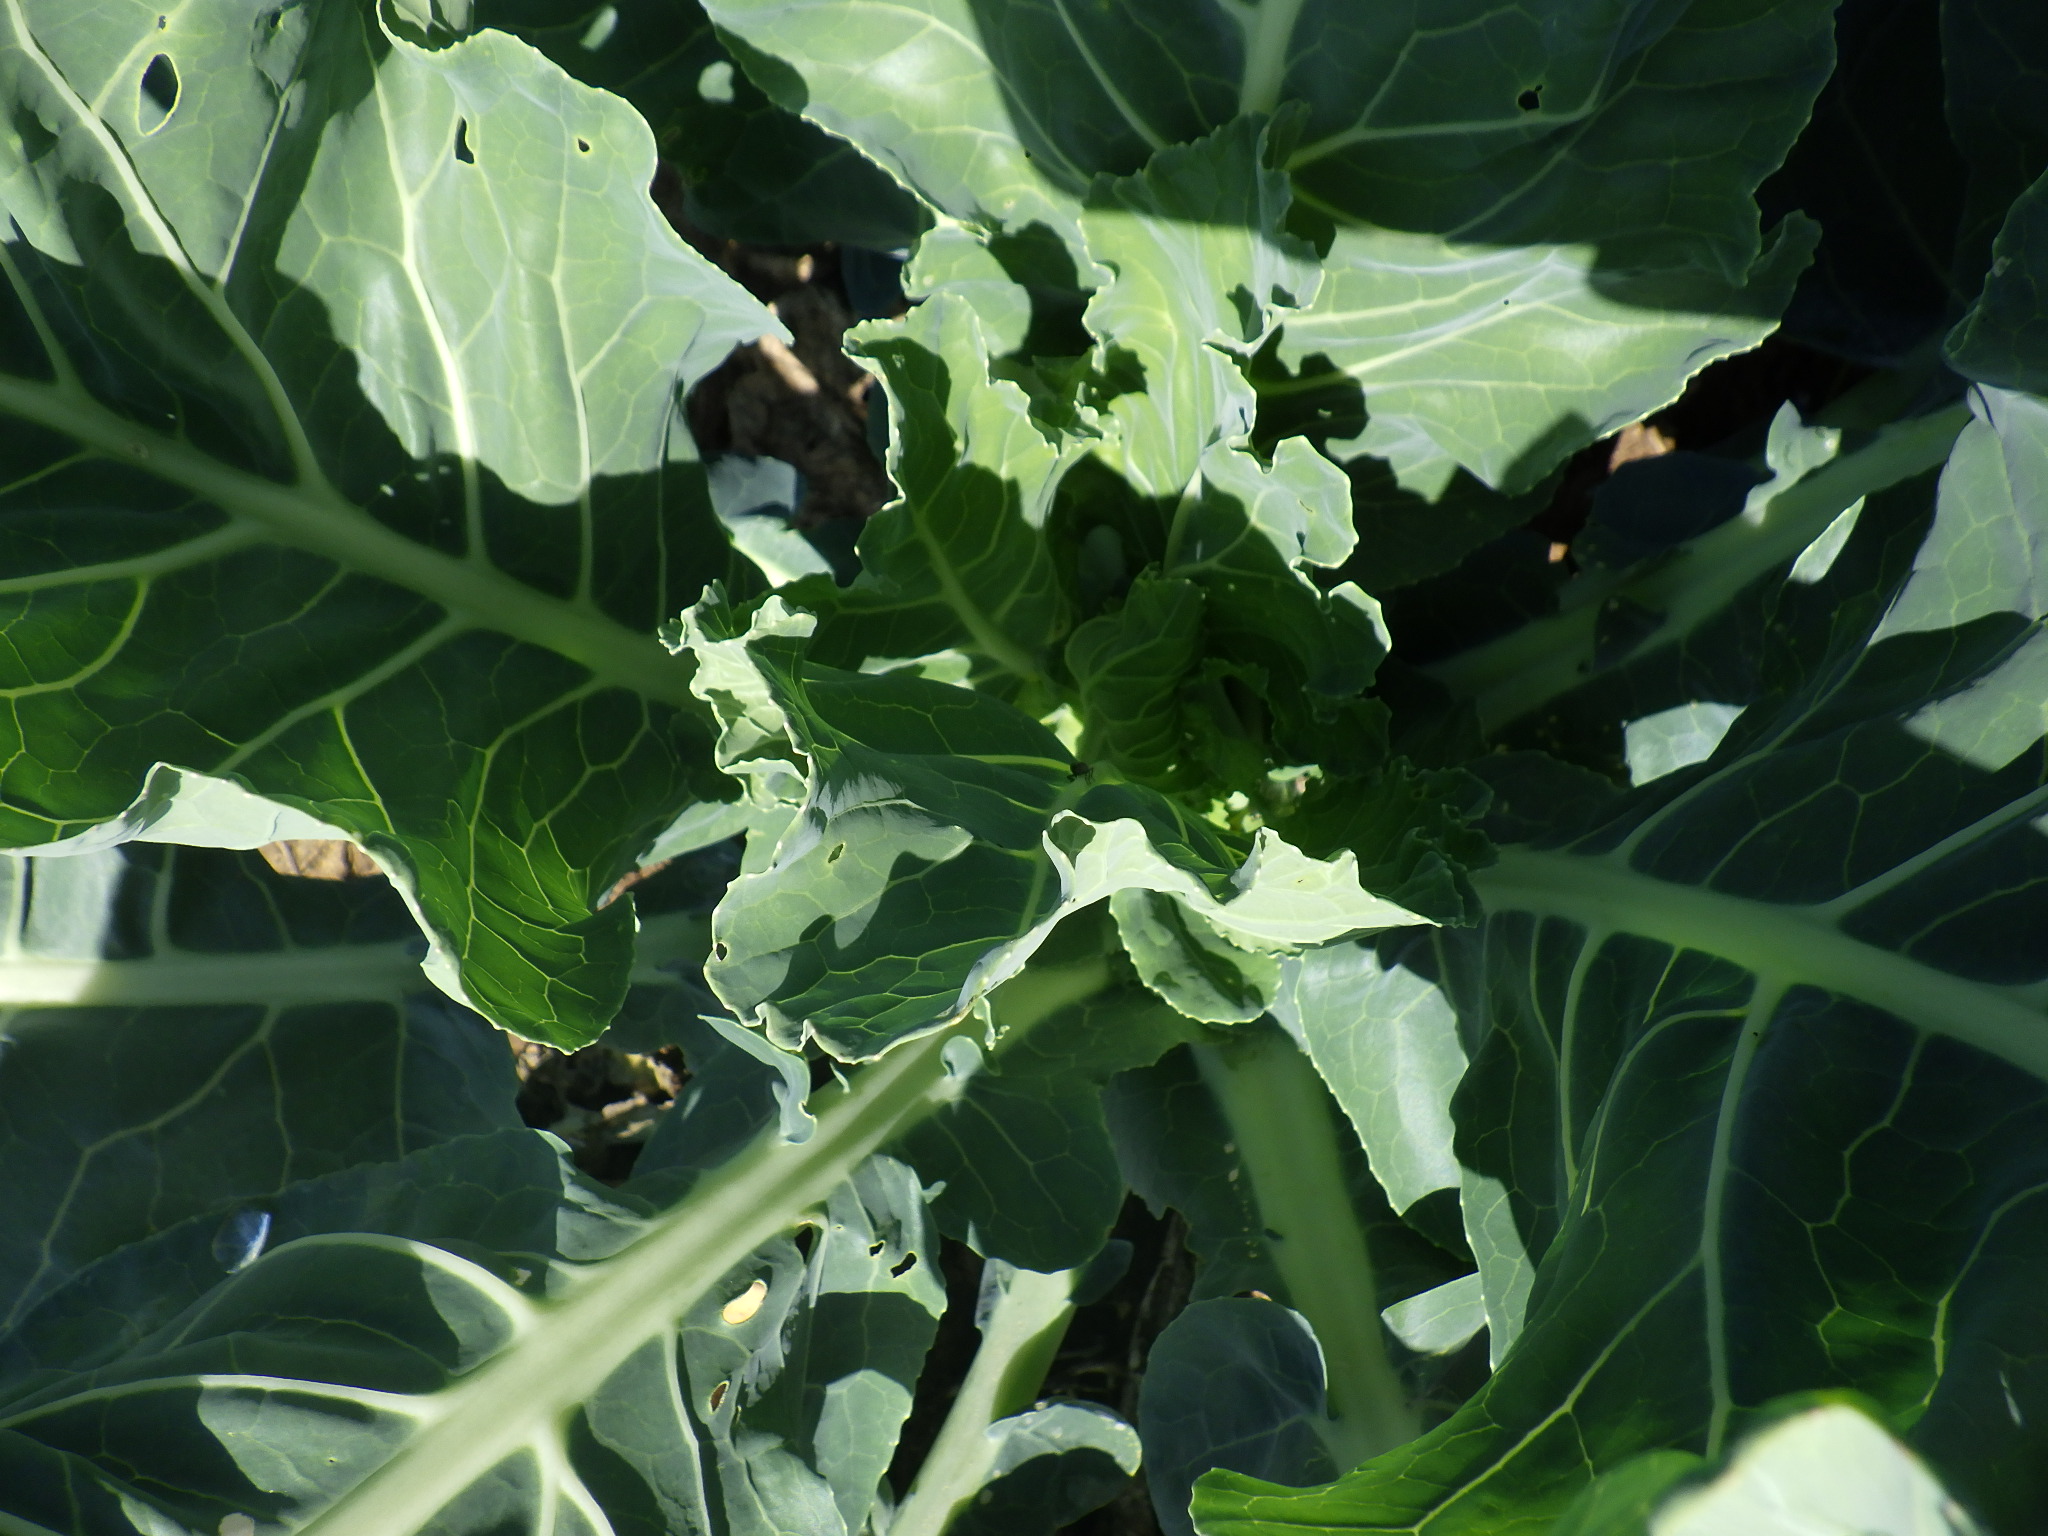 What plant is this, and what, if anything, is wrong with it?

cauliflower, phytophagous
